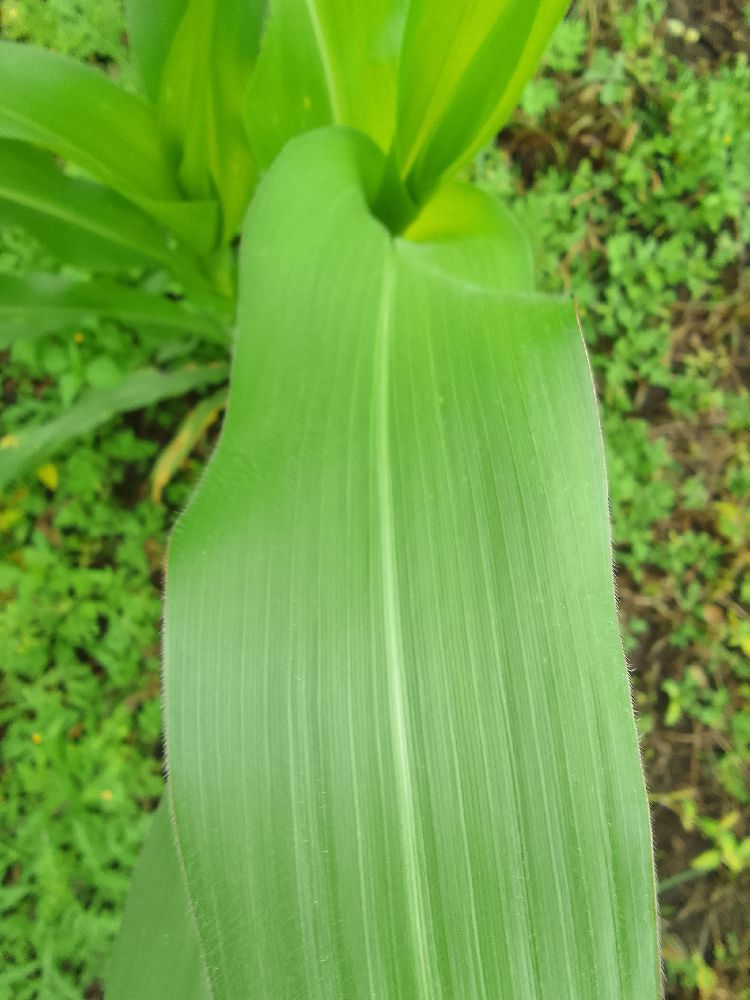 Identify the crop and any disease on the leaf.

maize, healthy
